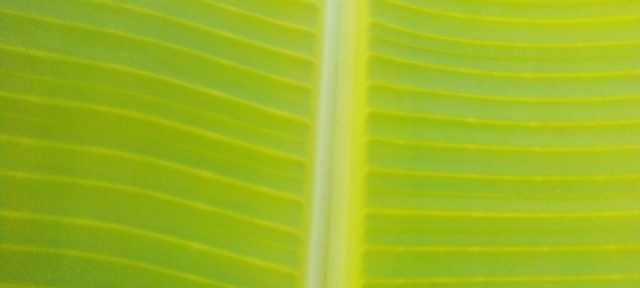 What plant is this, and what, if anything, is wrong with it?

banana, healthy
